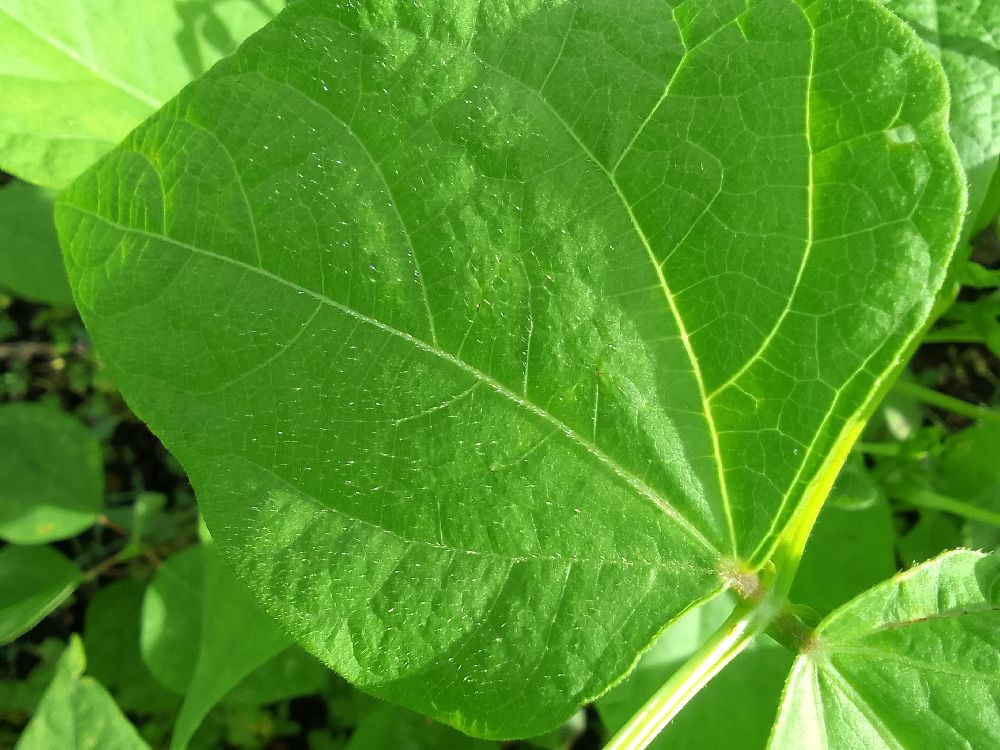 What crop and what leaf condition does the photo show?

common bean, healthy
